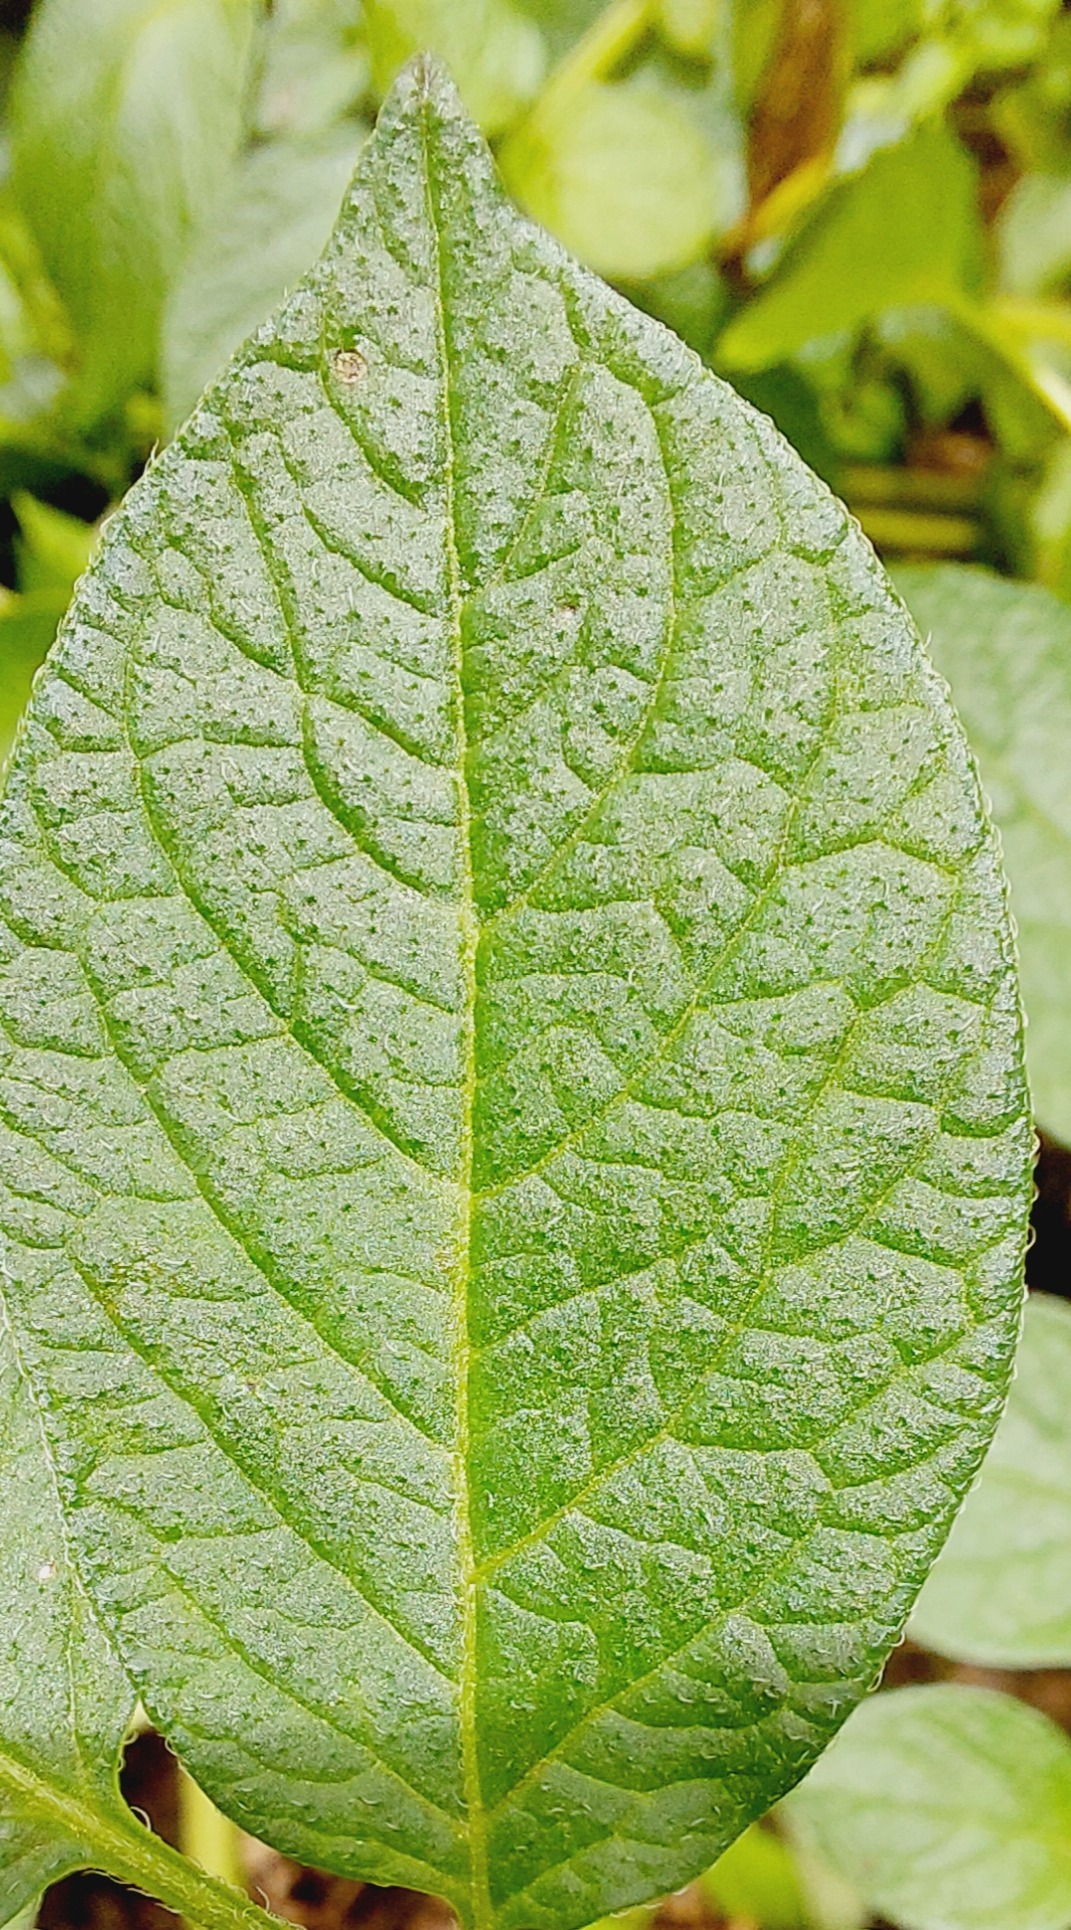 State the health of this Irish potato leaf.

healthy
